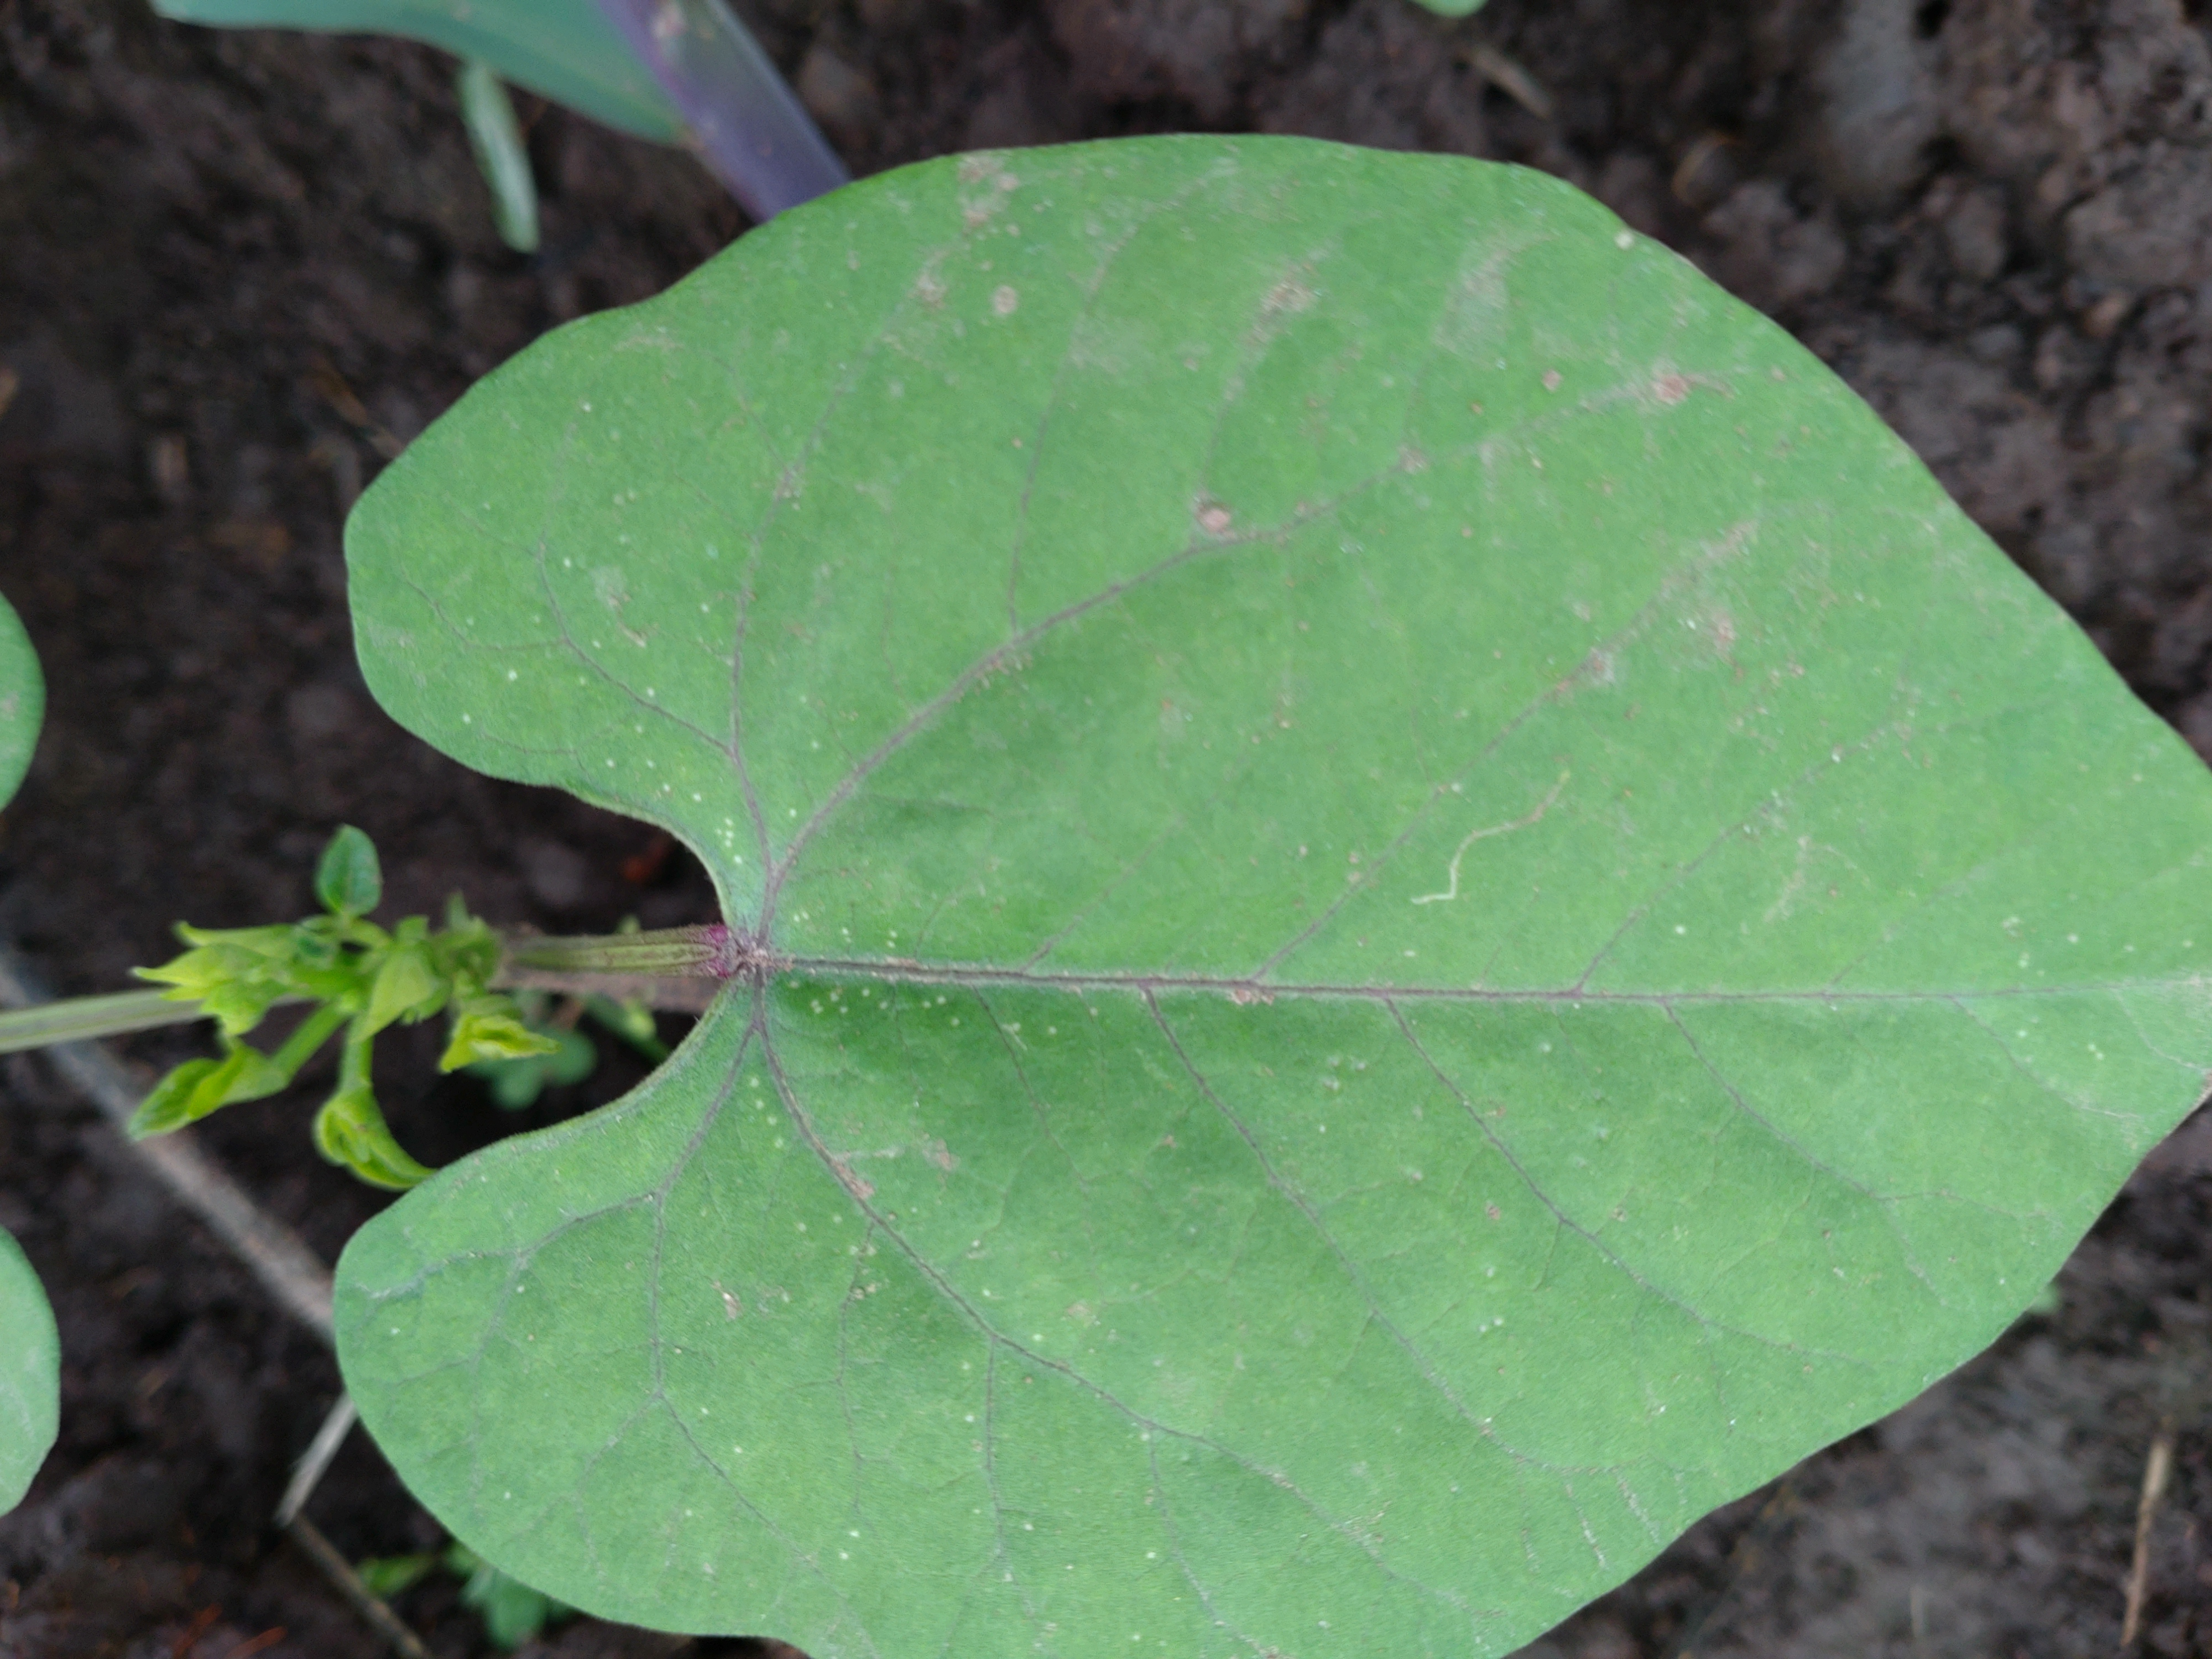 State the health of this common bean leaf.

healthy
